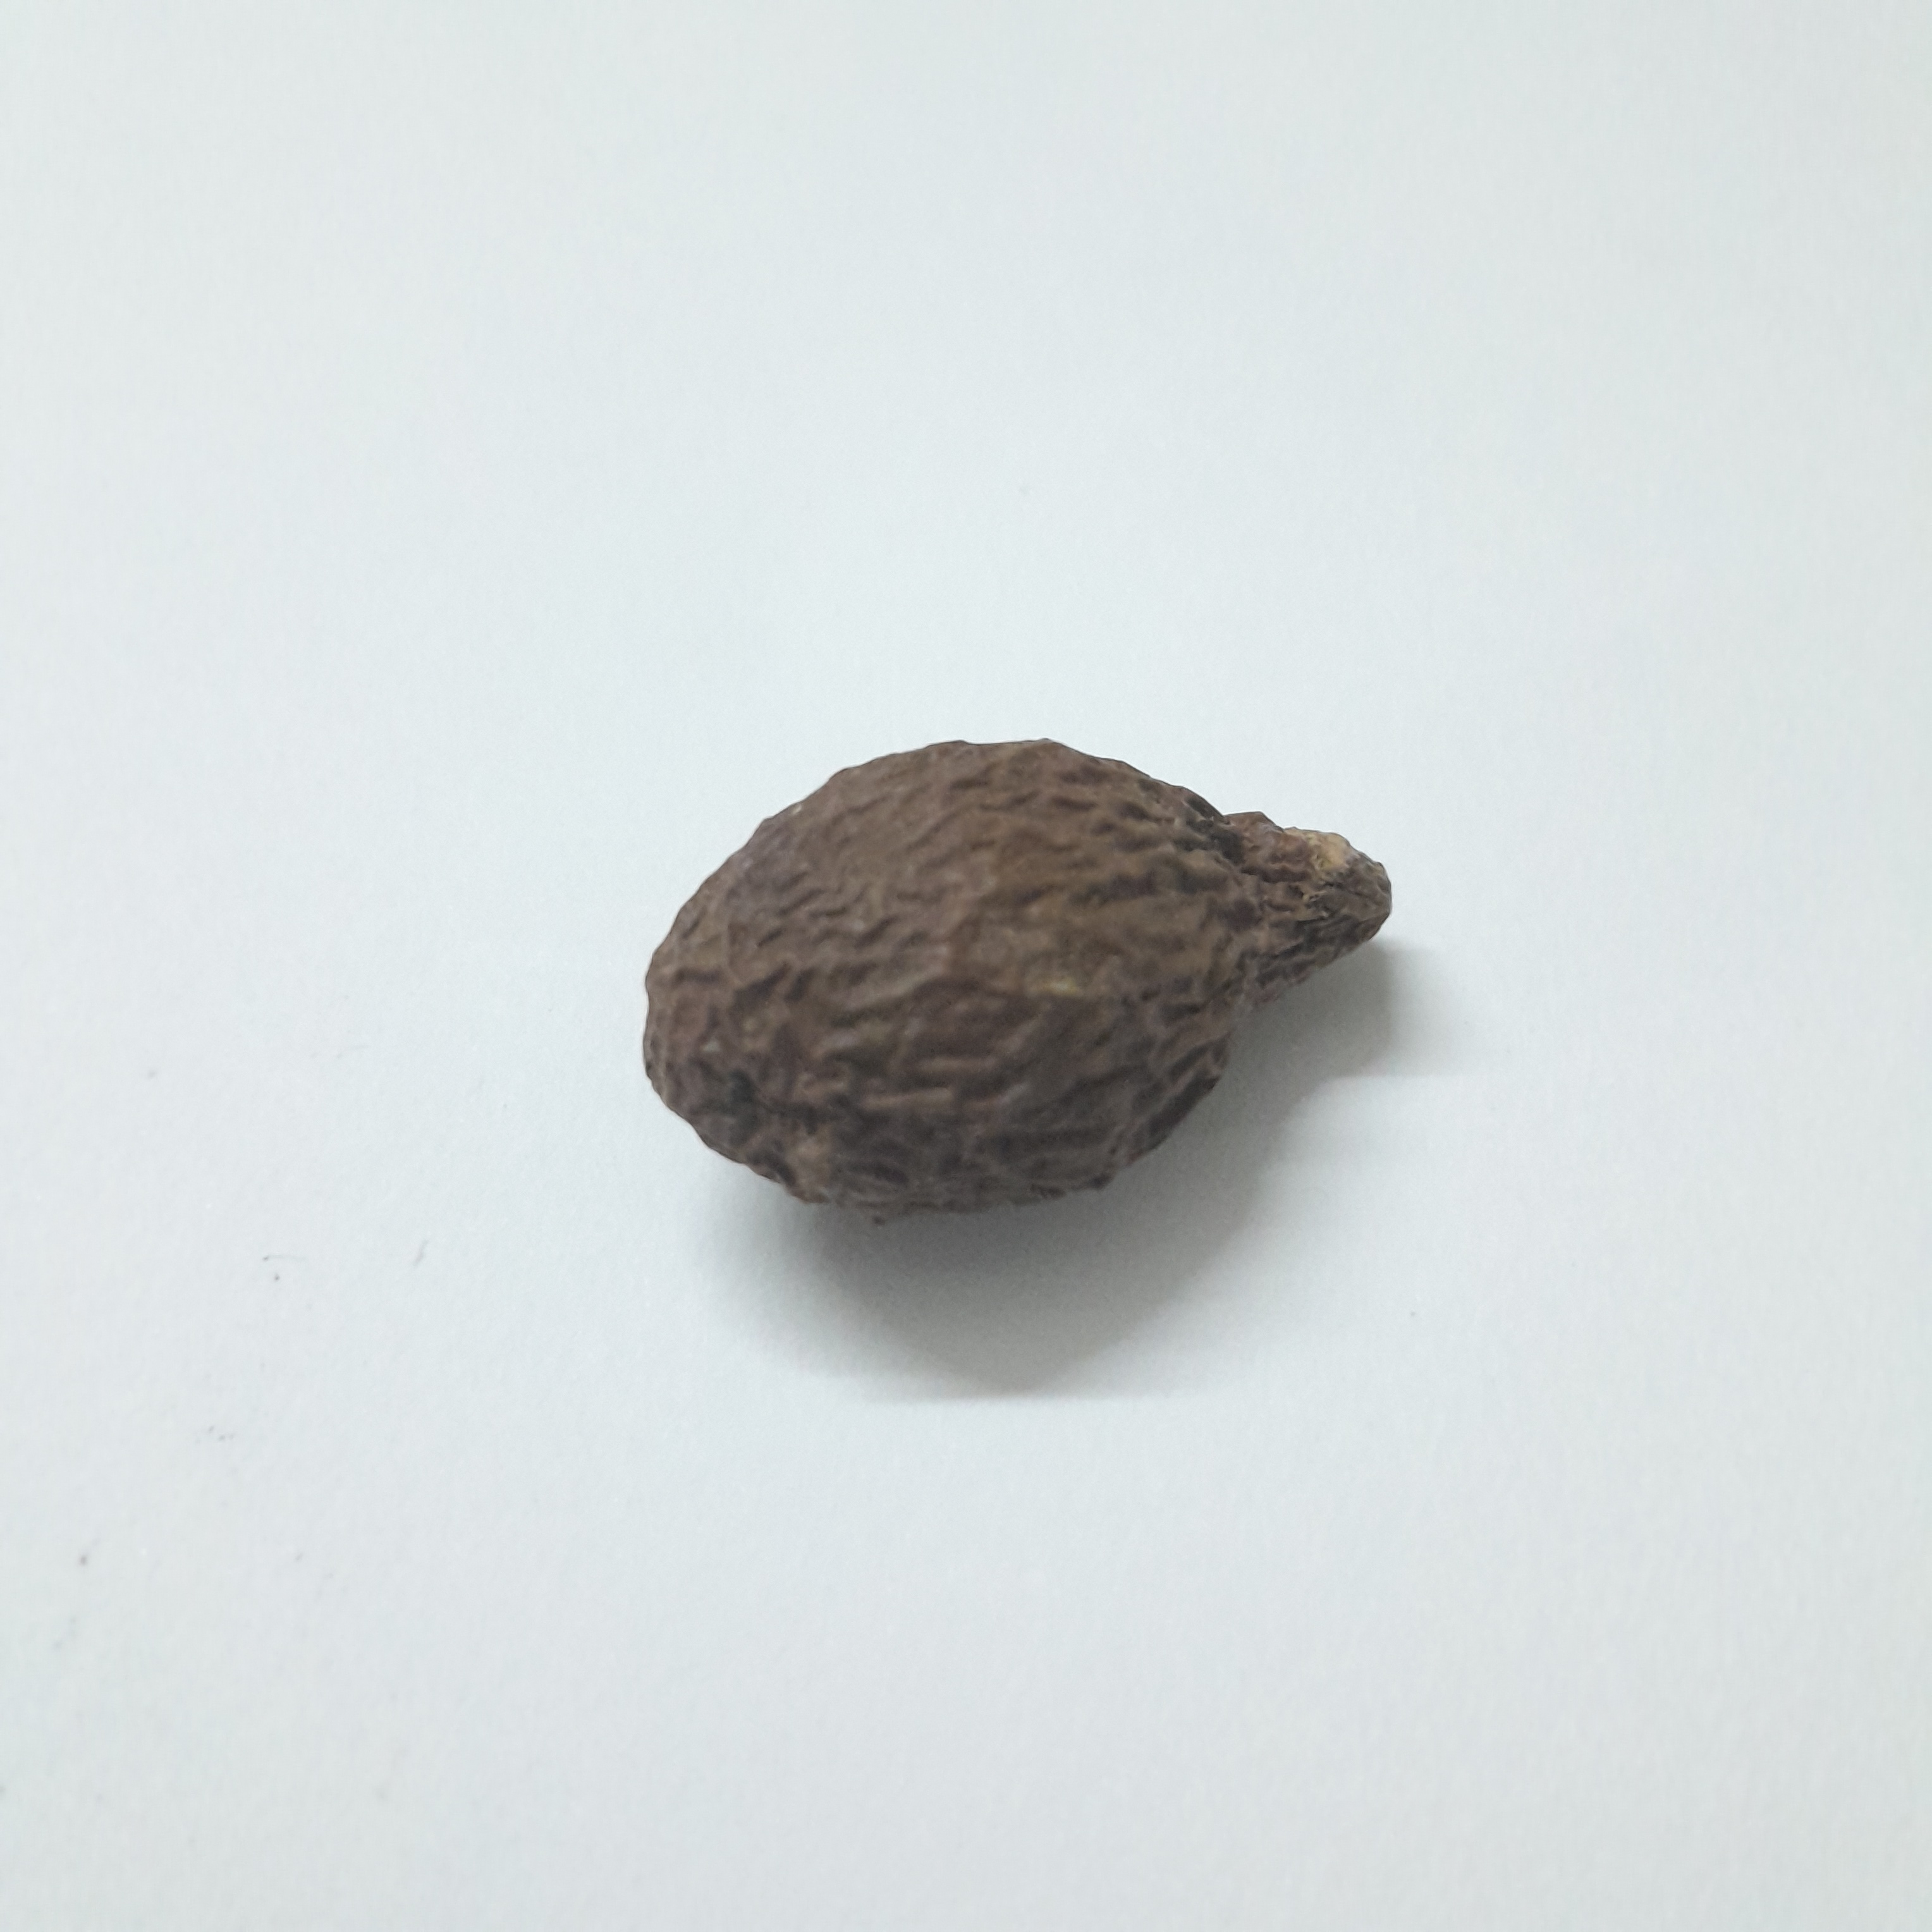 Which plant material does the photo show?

niranjanphal
